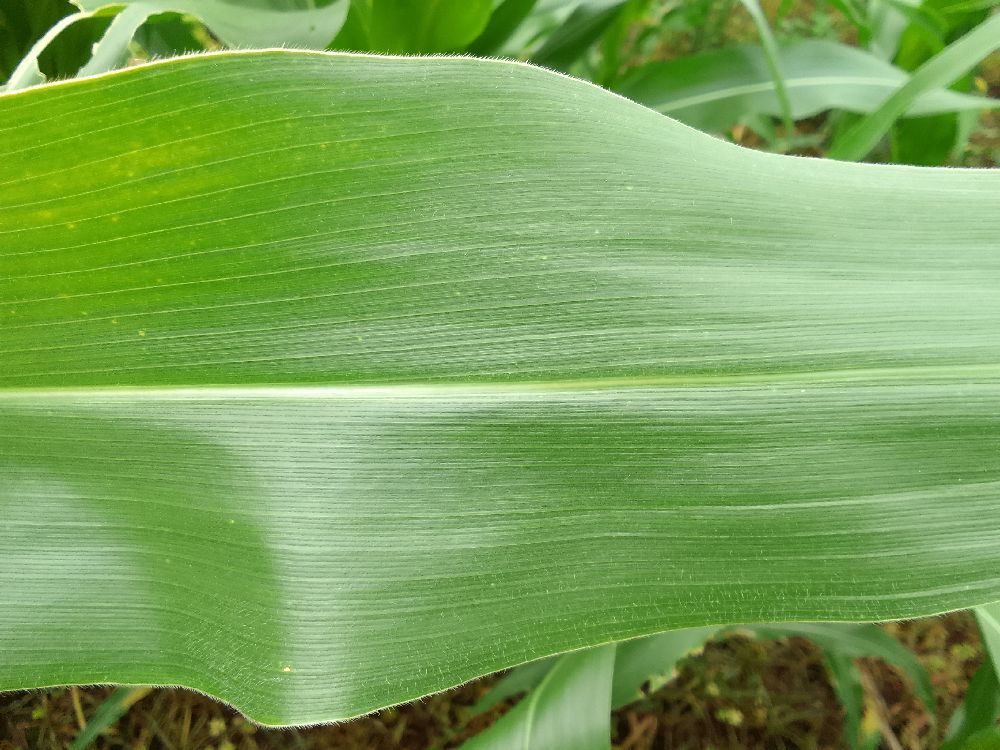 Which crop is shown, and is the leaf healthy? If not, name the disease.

maize, healthy
